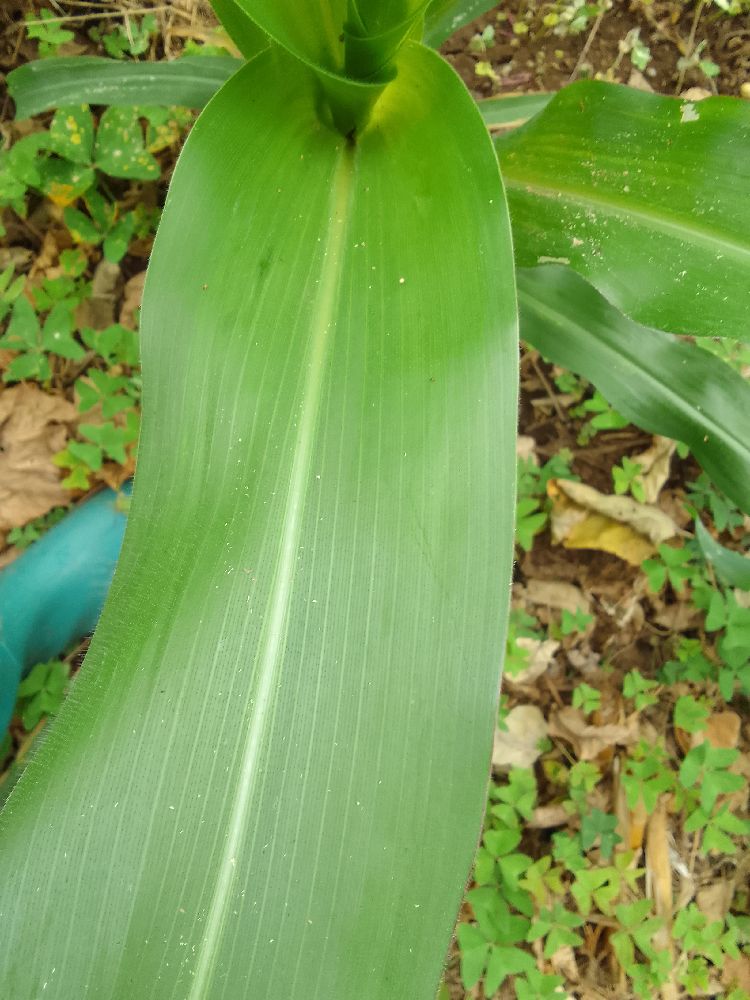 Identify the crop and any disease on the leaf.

maize, healthy
